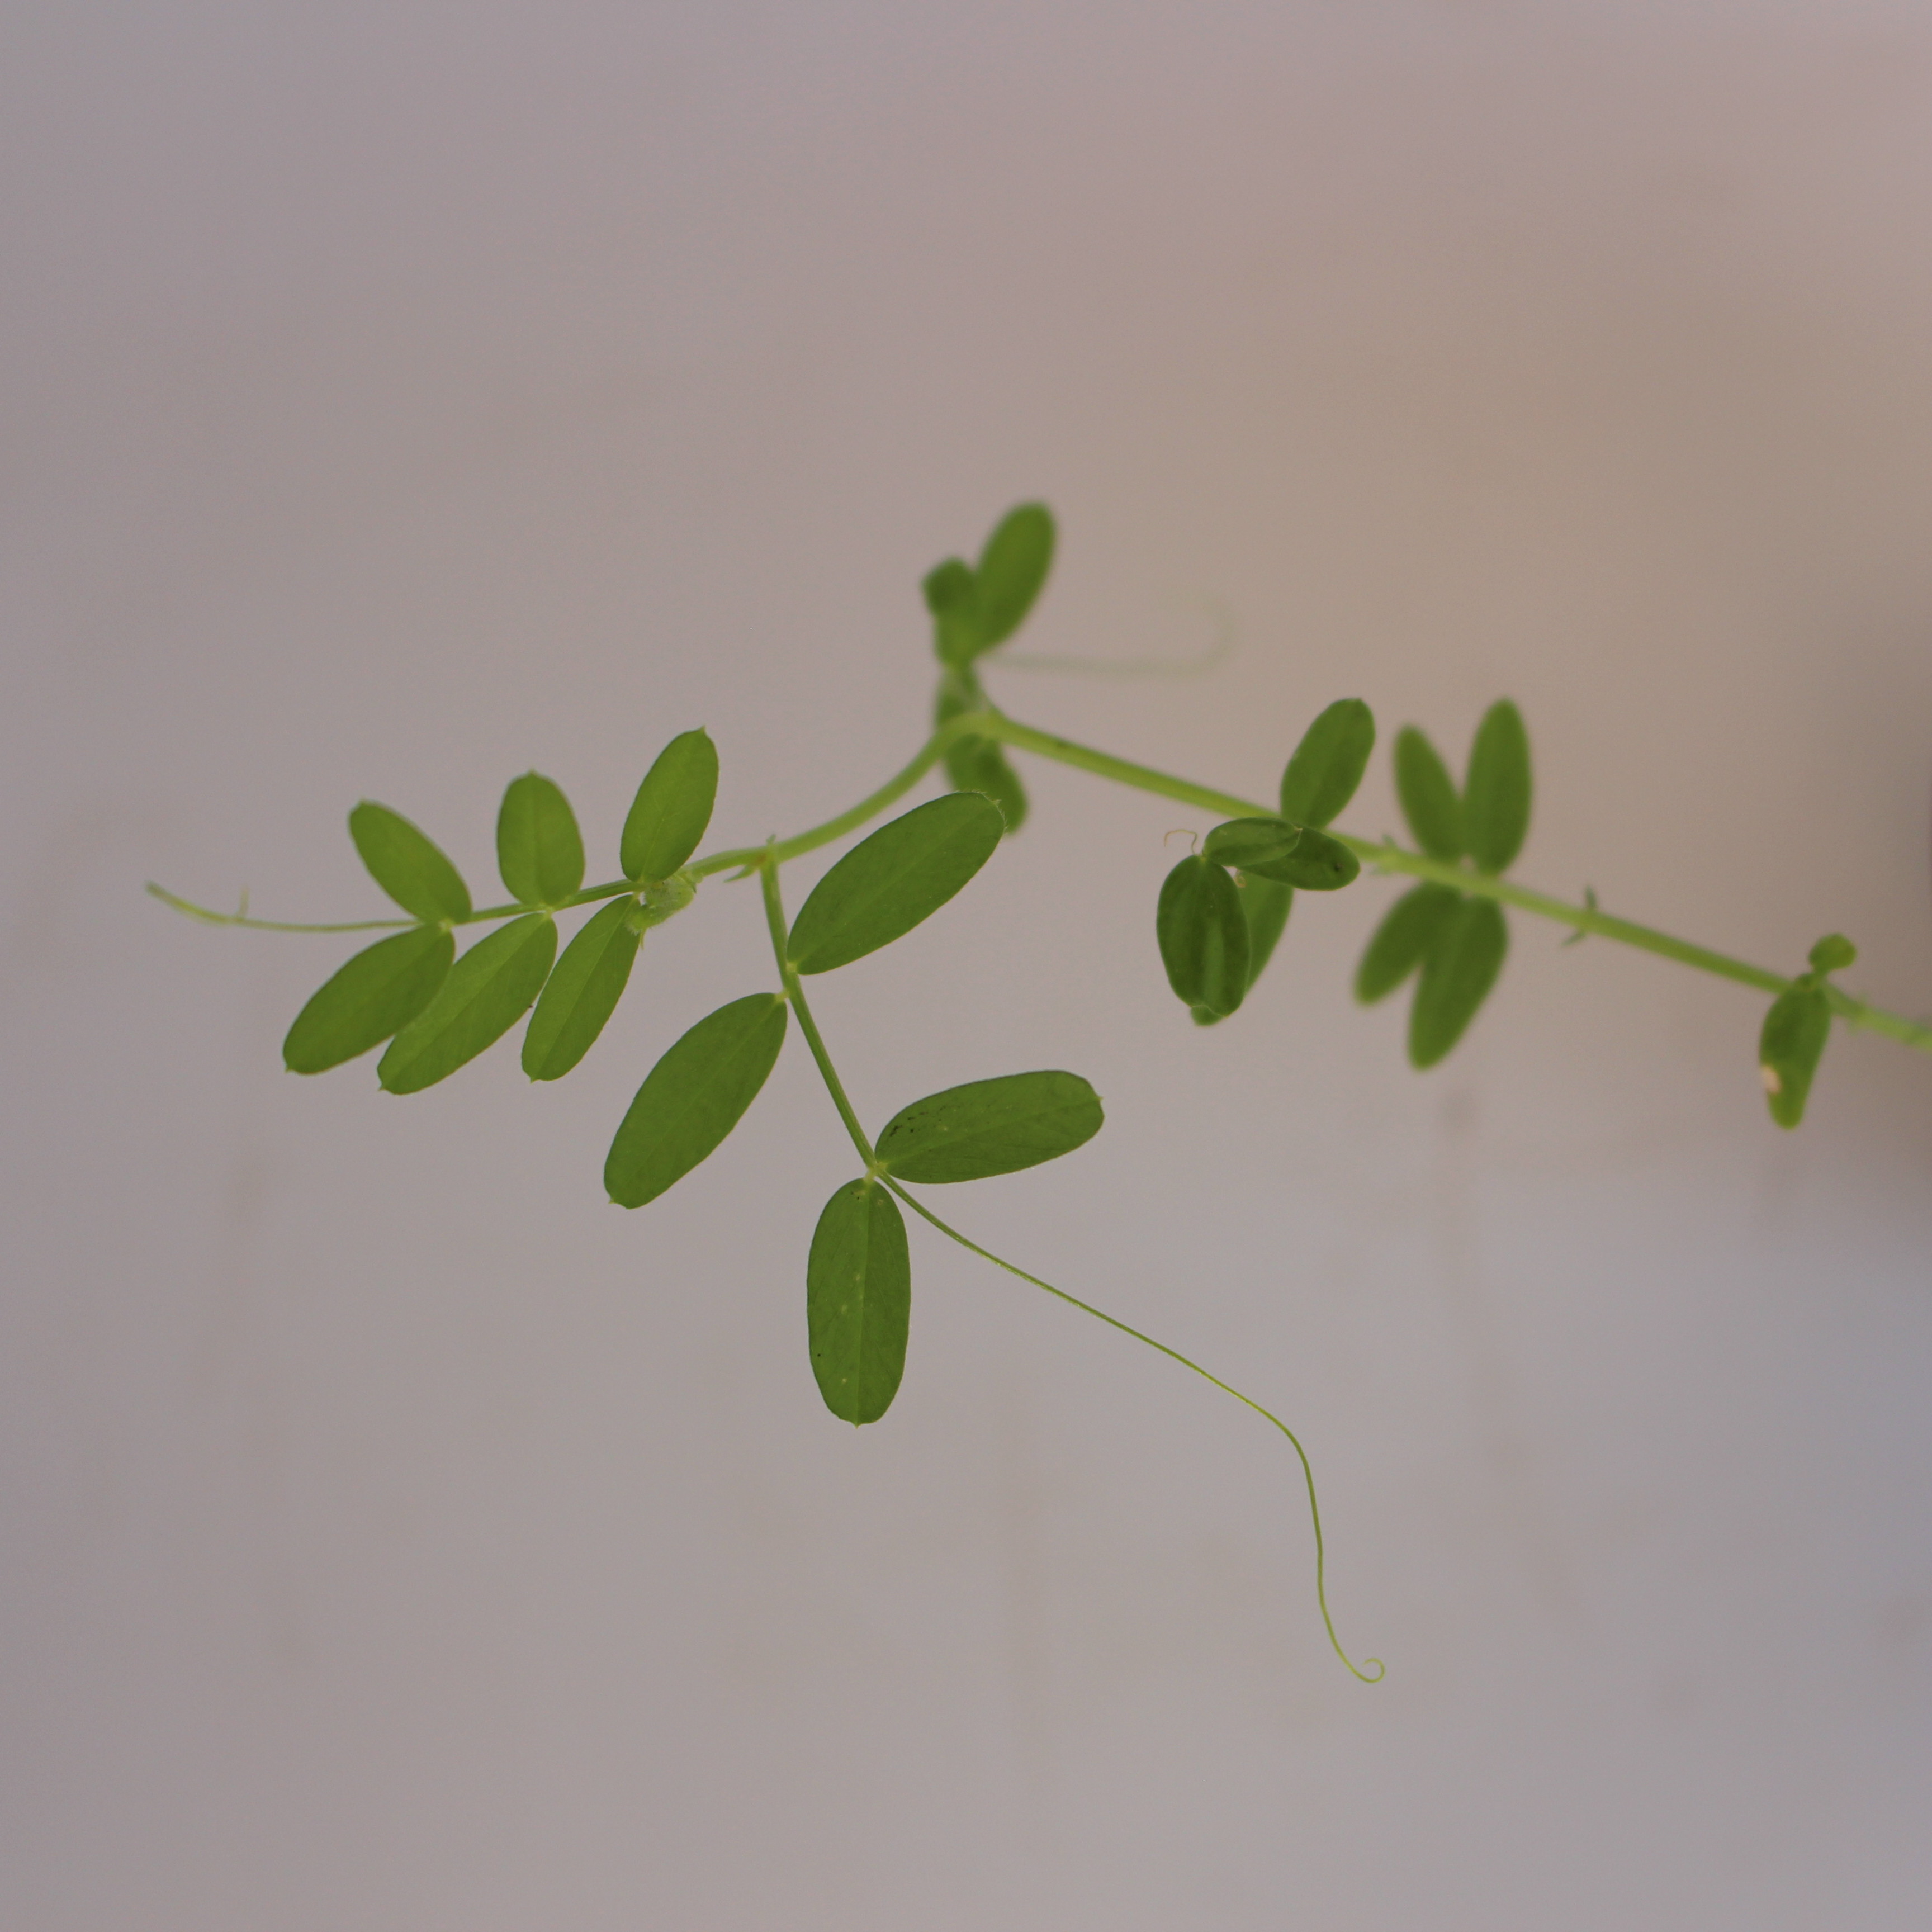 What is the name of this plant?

Vicia sativa
